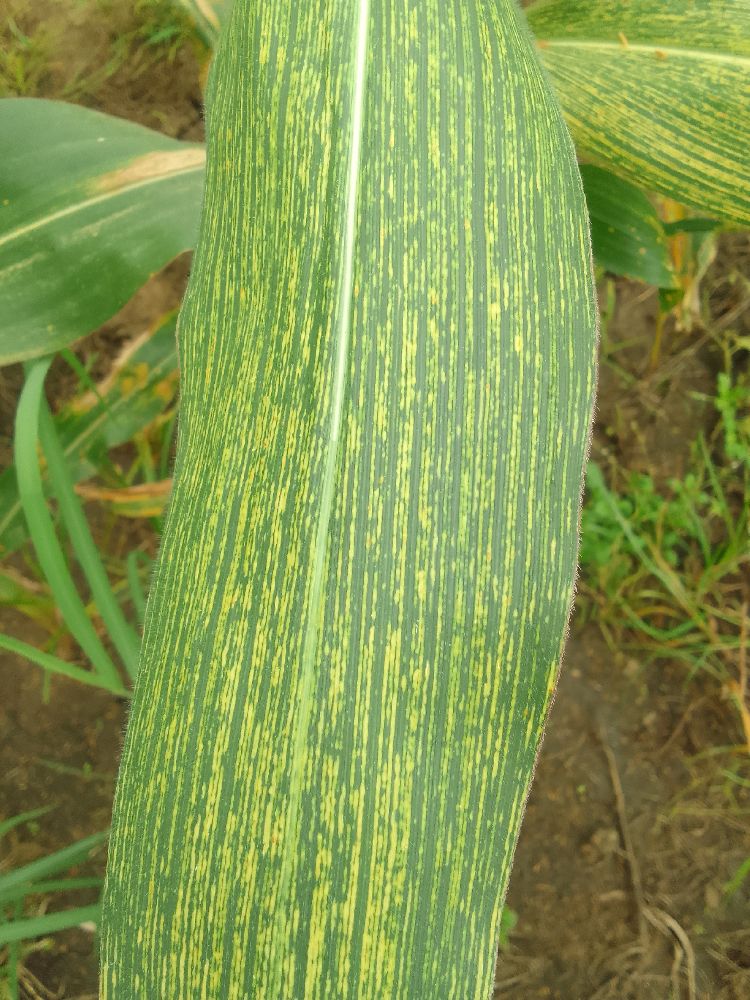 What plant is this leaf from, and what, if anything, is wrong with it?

maize, maize streak virus
